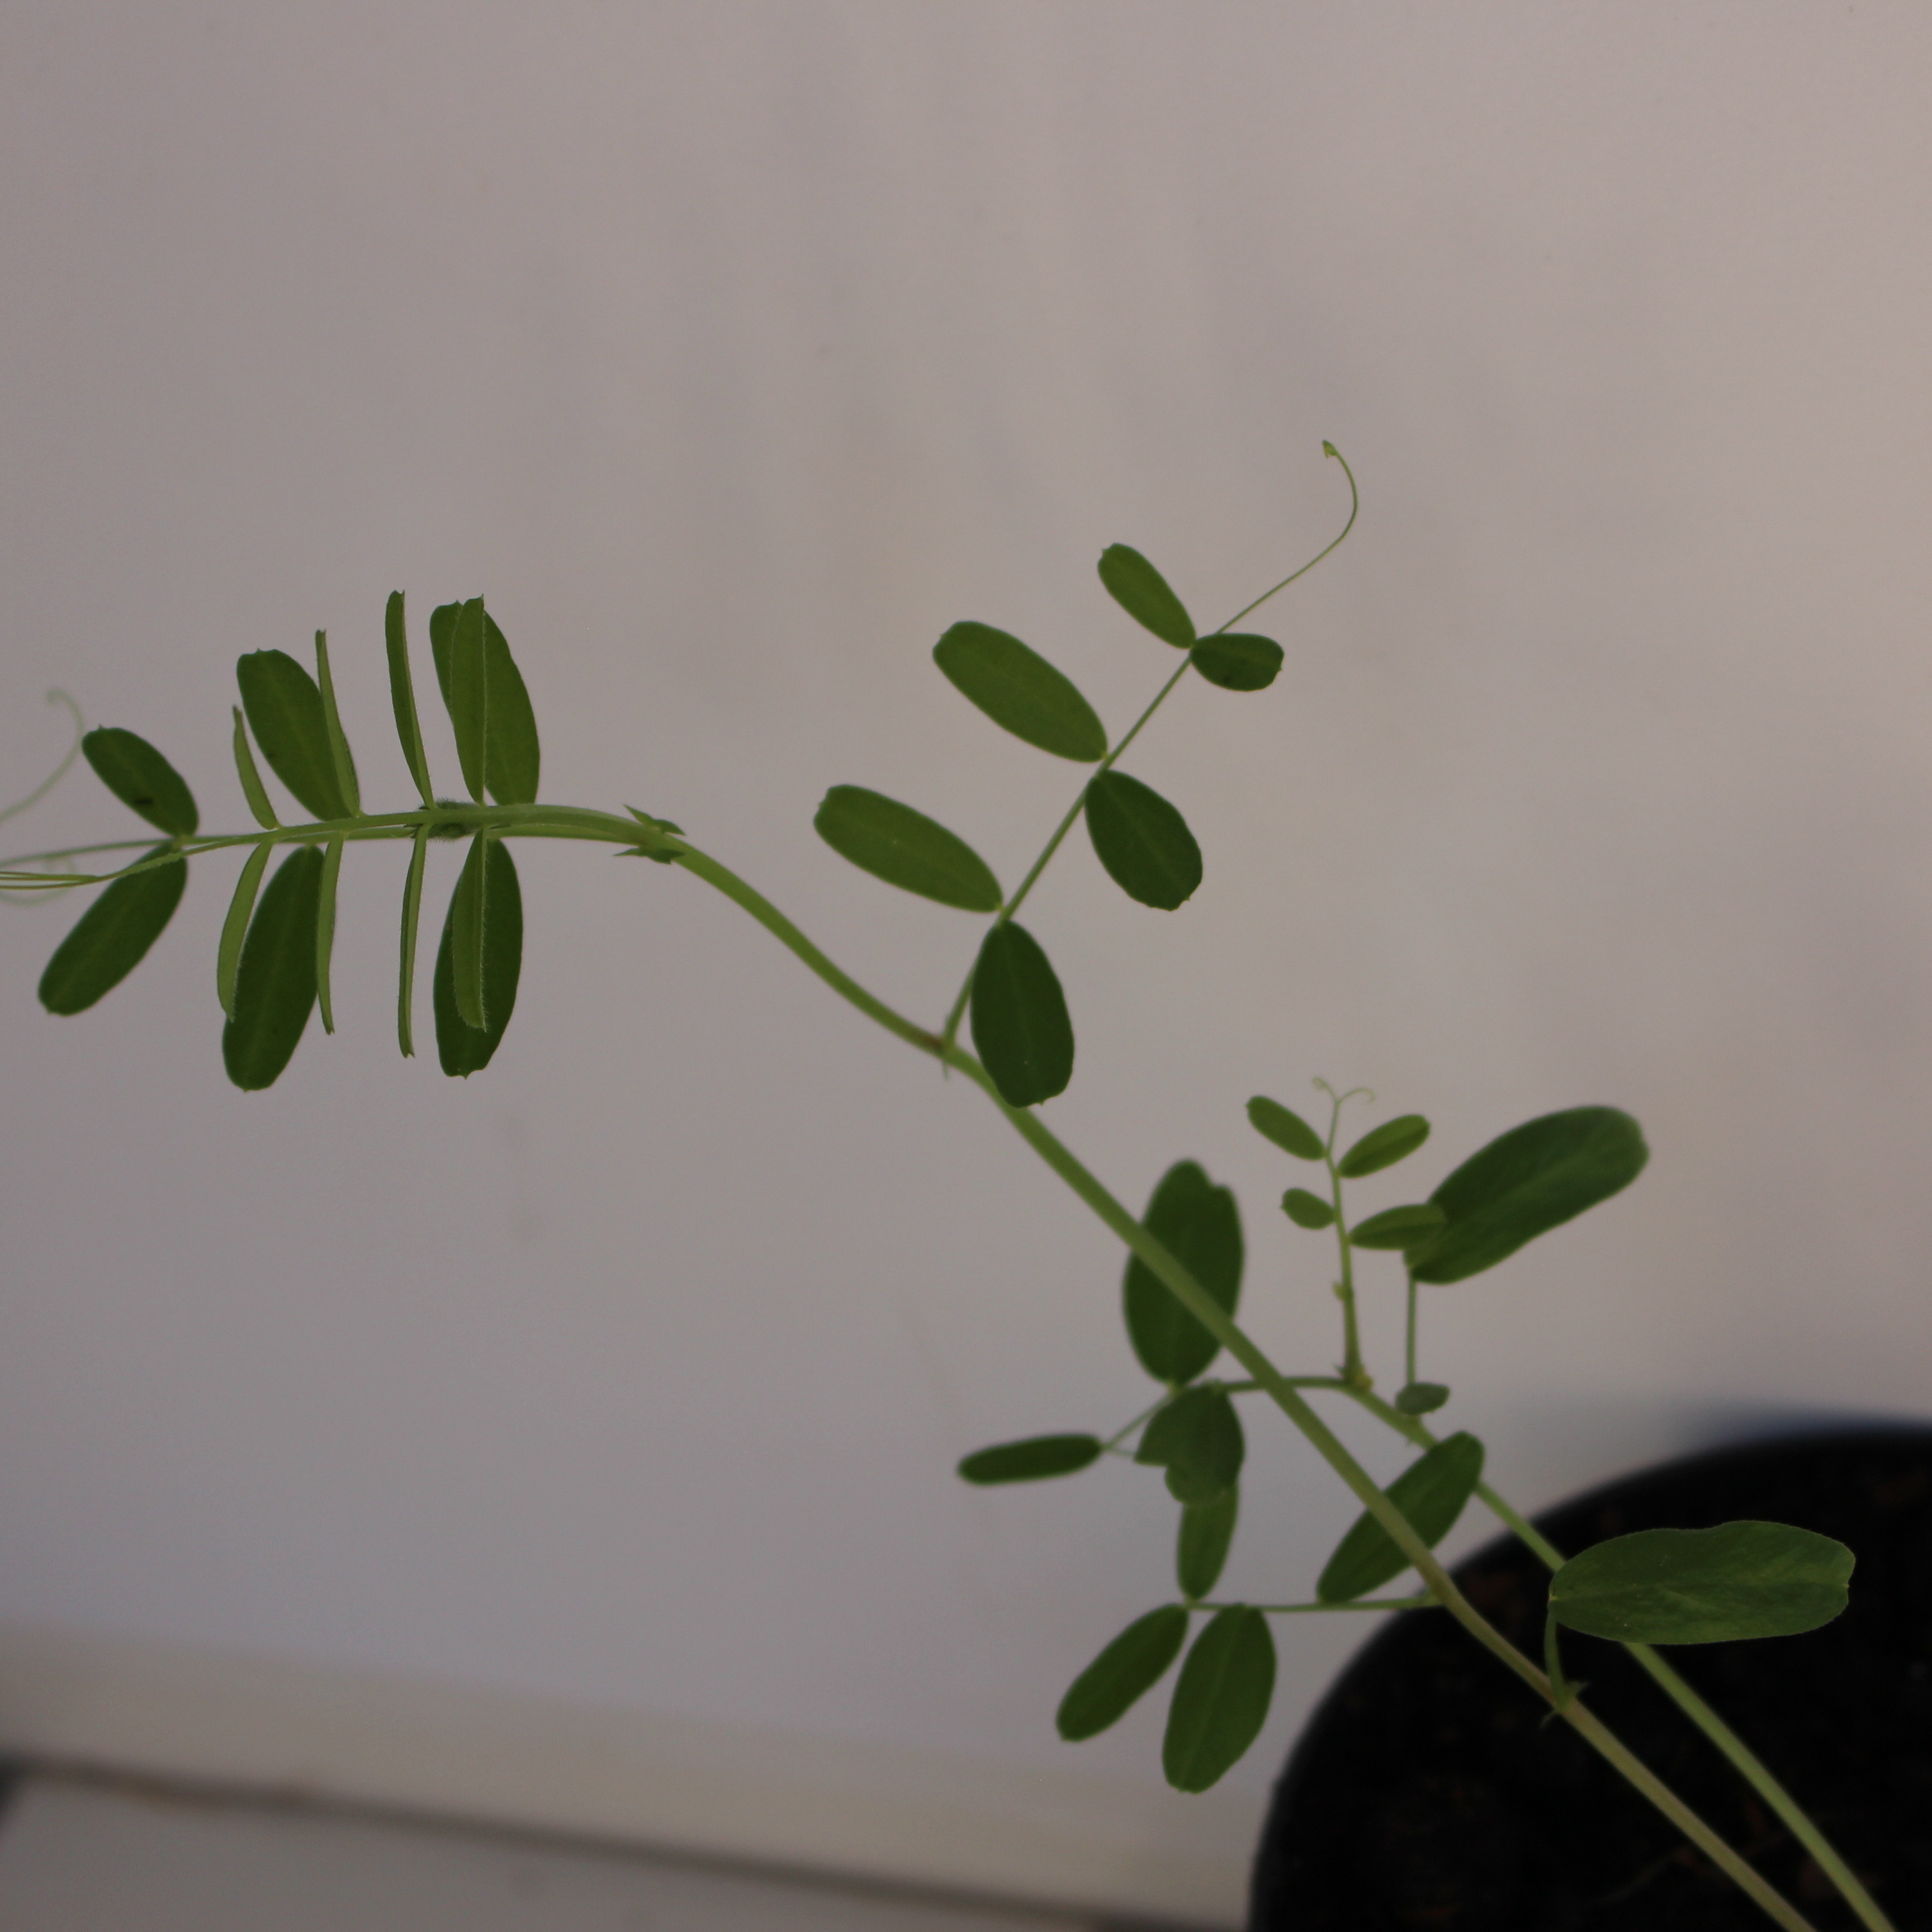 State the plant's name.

Vicia sativa
